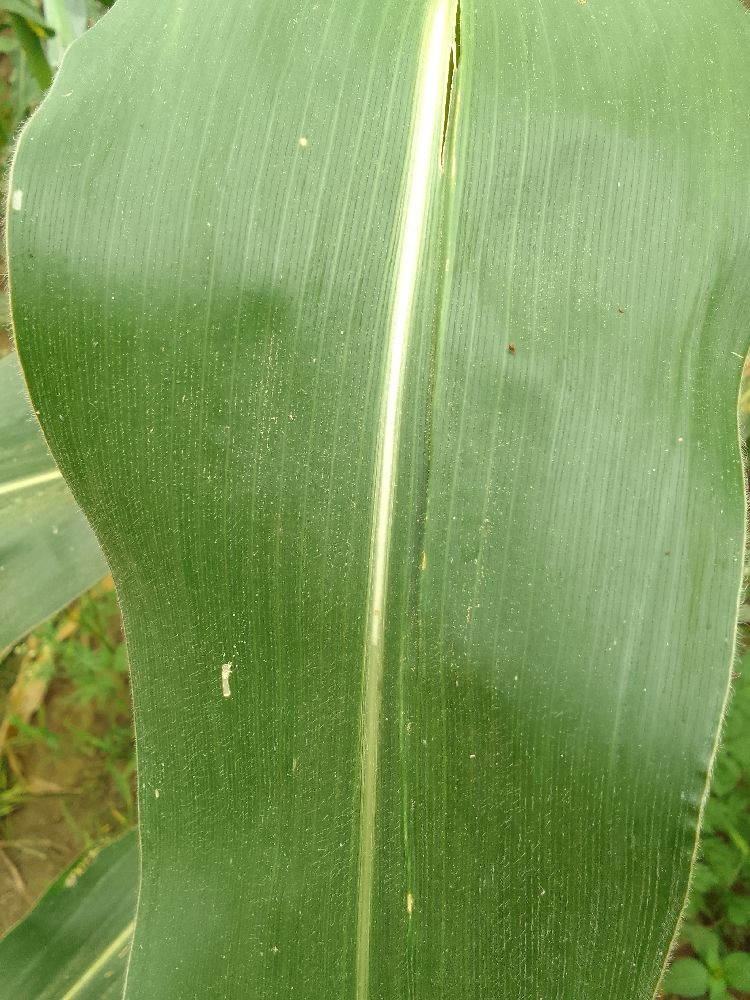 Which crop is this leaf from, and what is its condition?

maize, healthy
